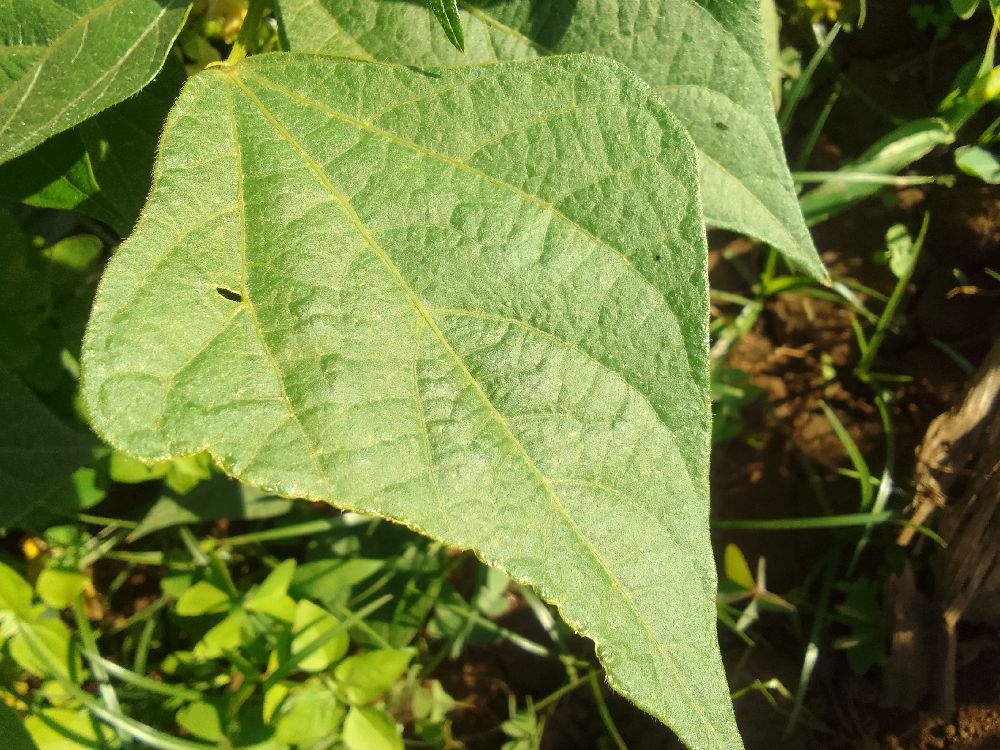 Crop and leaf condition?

common bean, healthy
